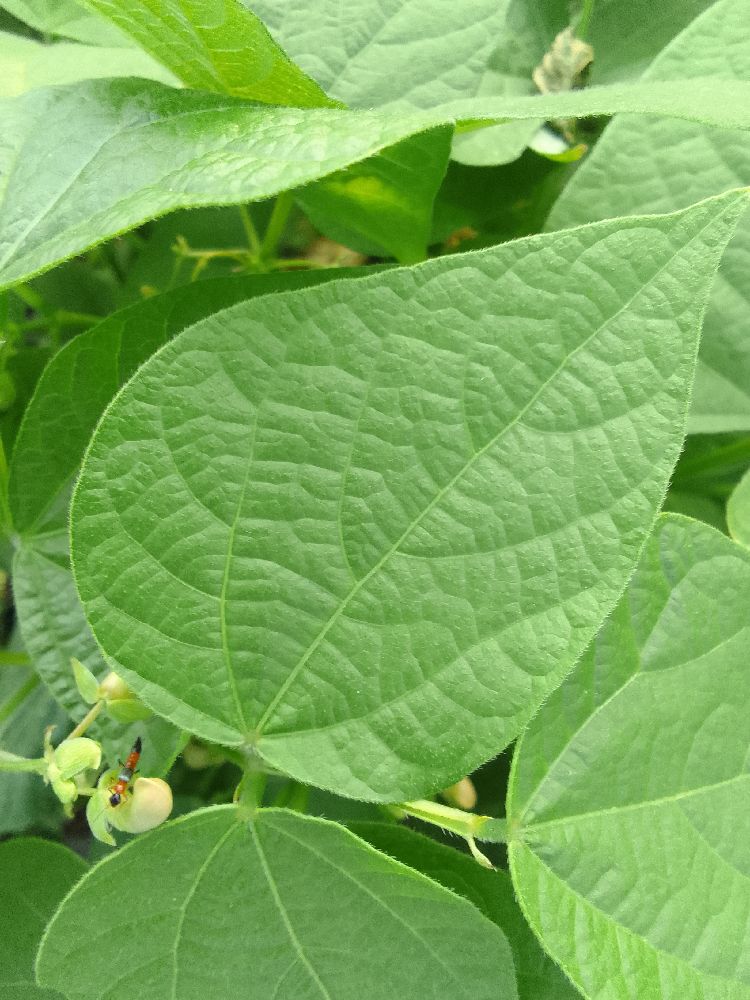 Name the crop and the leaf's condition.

common bean, healthy
